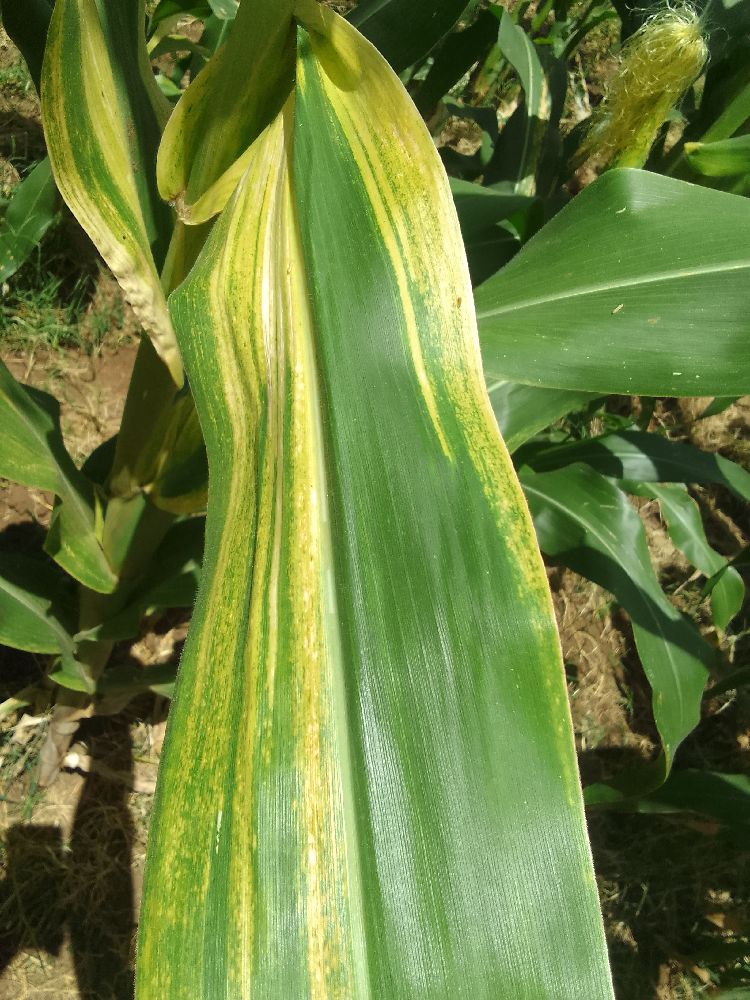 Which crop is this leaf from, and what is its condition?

maize, maize lethal necrosis
